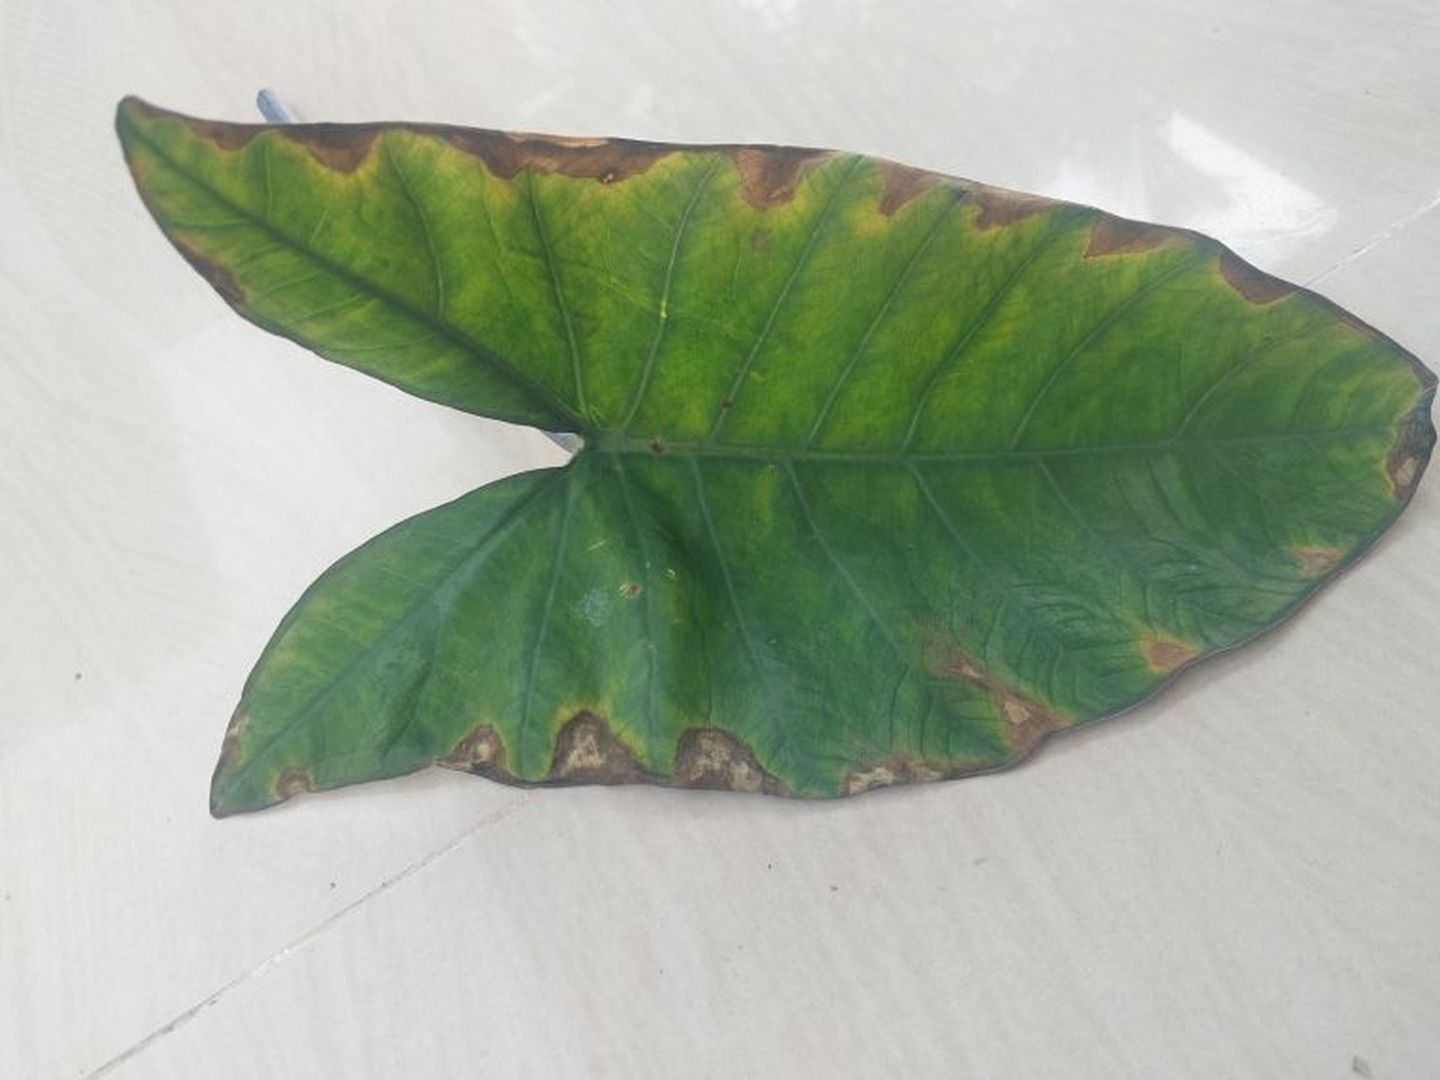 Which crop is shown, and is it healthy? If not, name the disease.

taro, leaf blight
